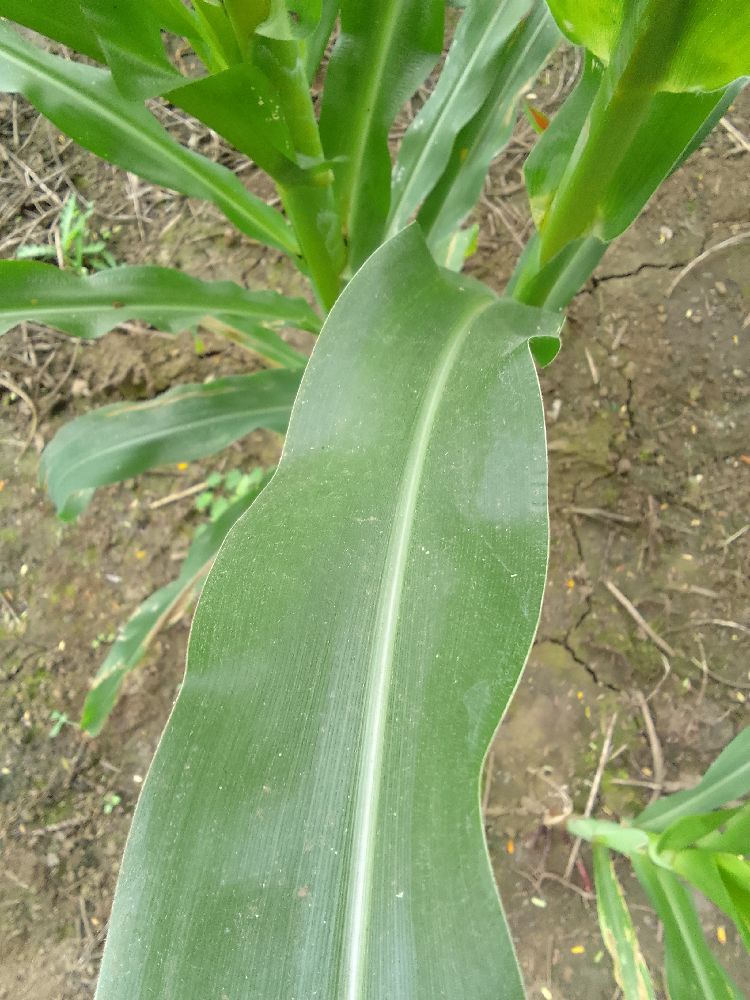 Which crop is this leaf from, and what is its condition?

maize, healthy
